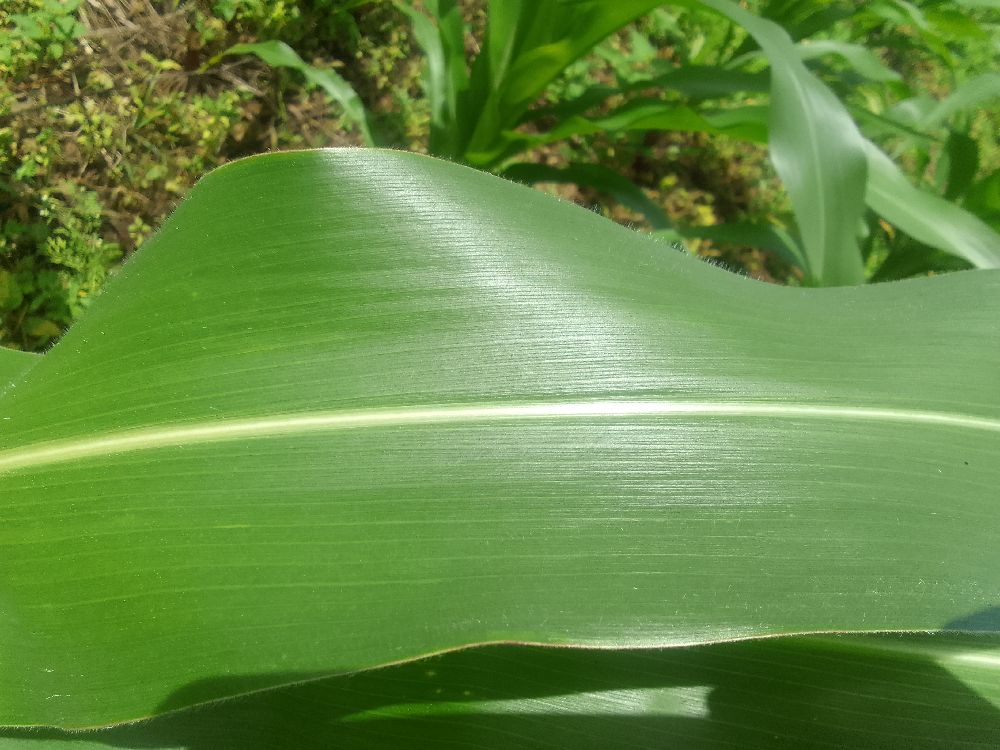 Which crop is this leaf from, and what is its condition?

maize, healthy
